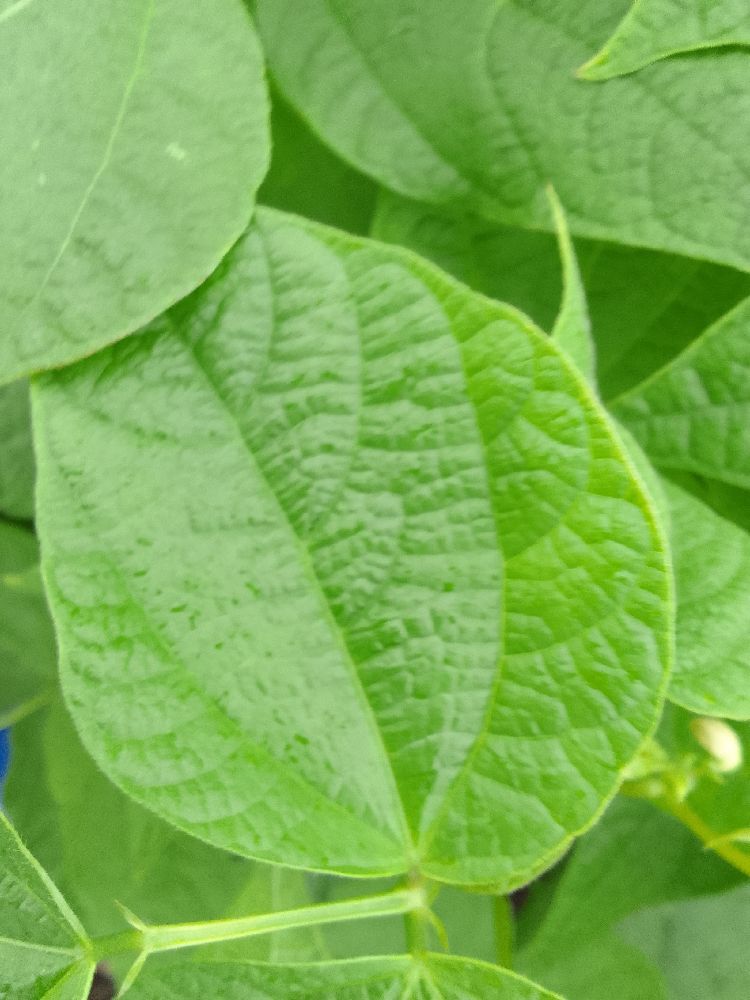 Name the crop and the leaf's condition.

common bean, healthy
